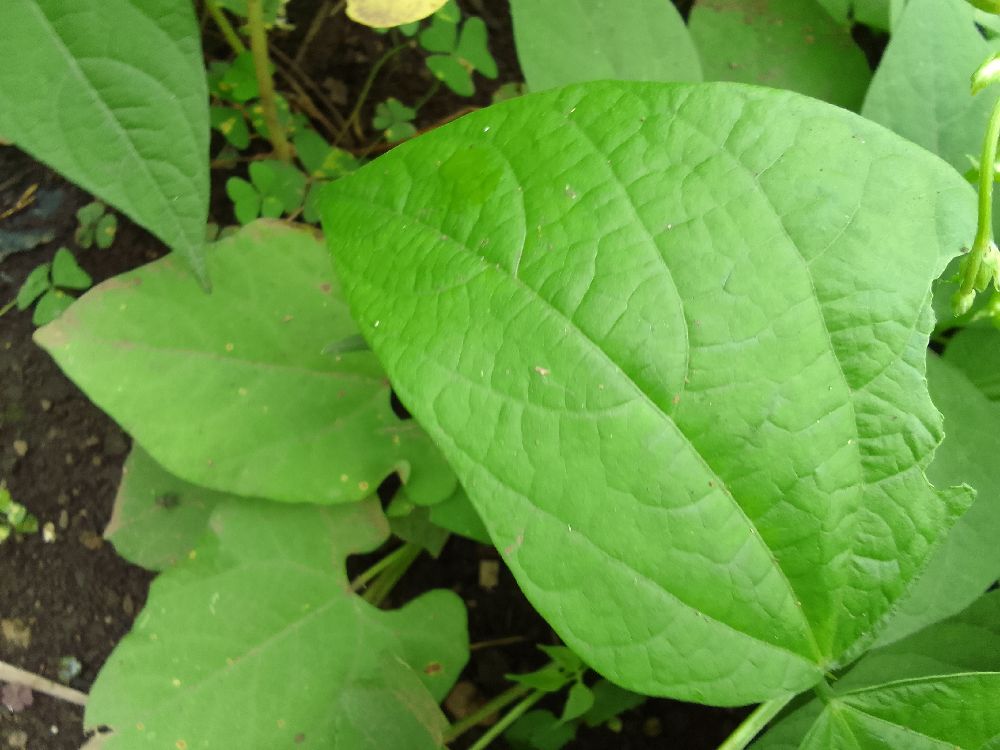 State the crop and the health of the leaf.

common bean, healthy
